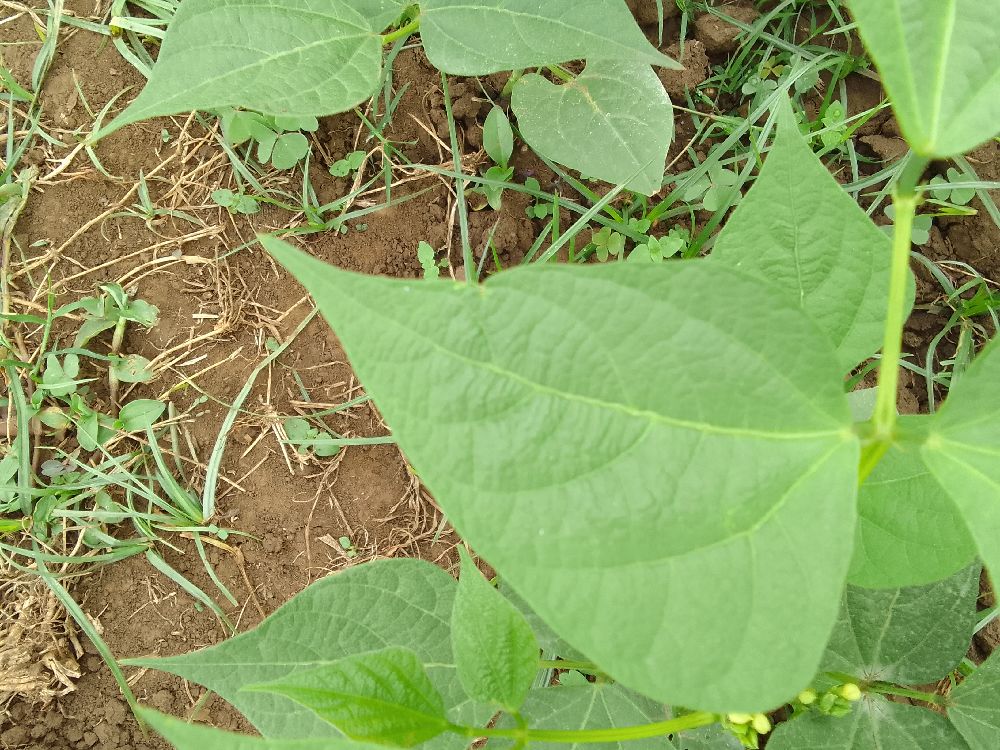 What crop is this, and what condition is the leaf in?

common bean, healthy
